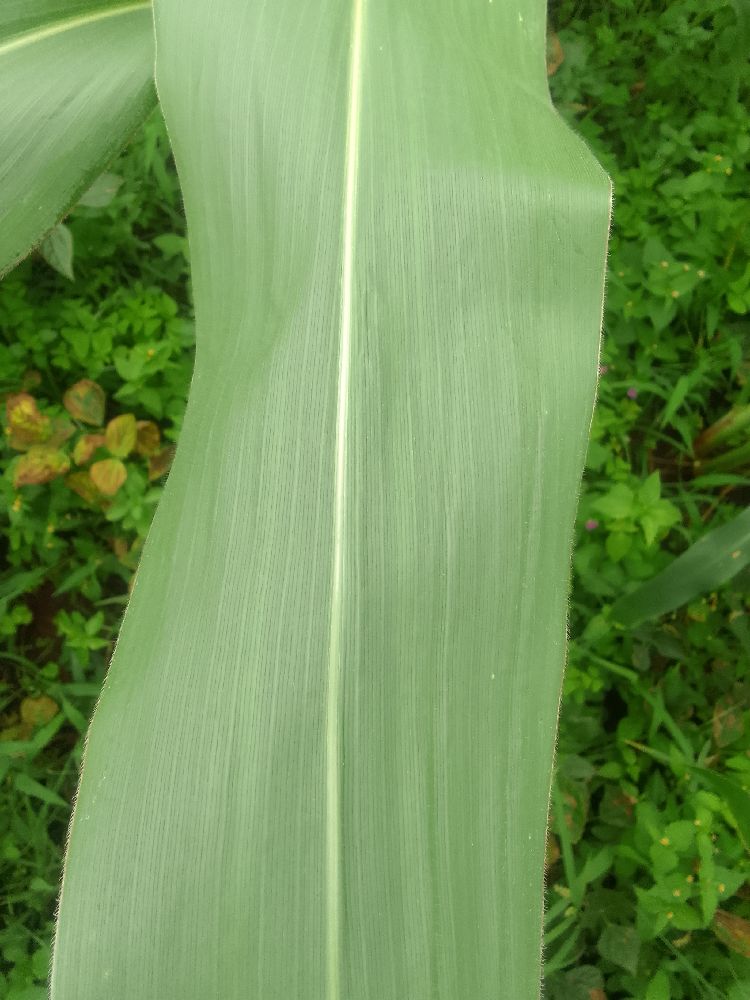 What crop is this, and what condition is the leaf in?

maize, healthy
